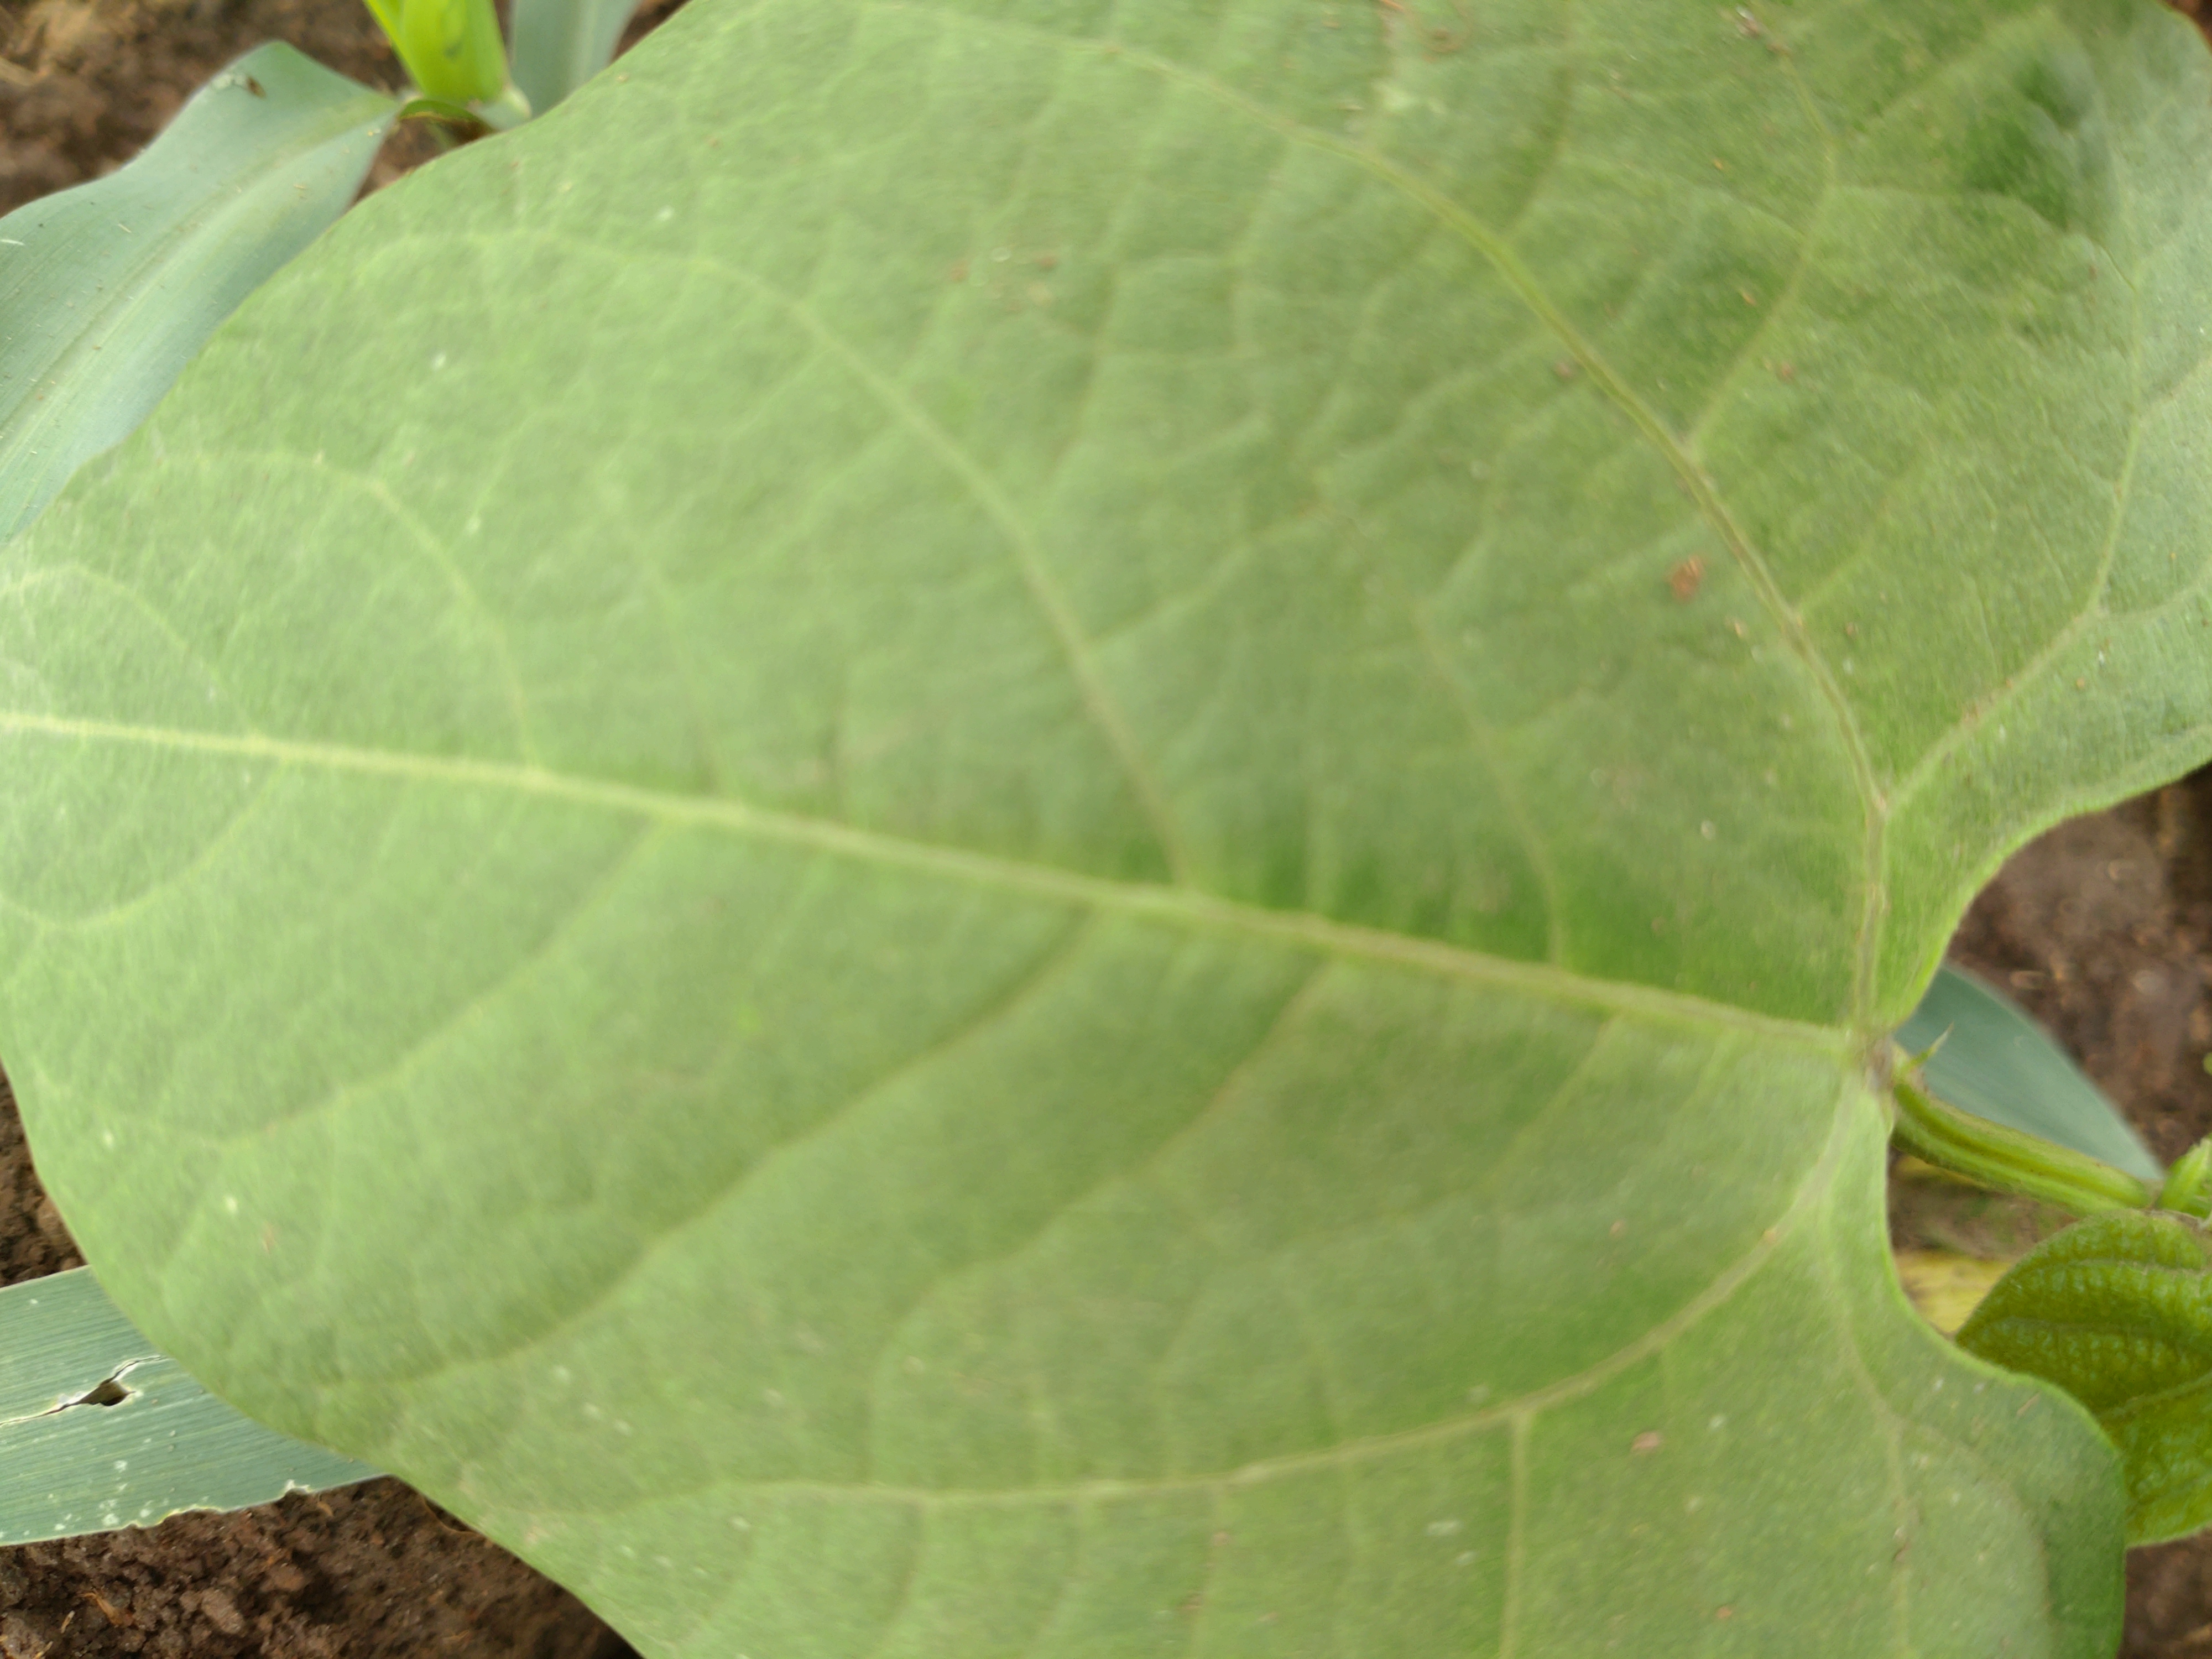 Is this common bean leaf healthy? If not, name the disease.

healthy
